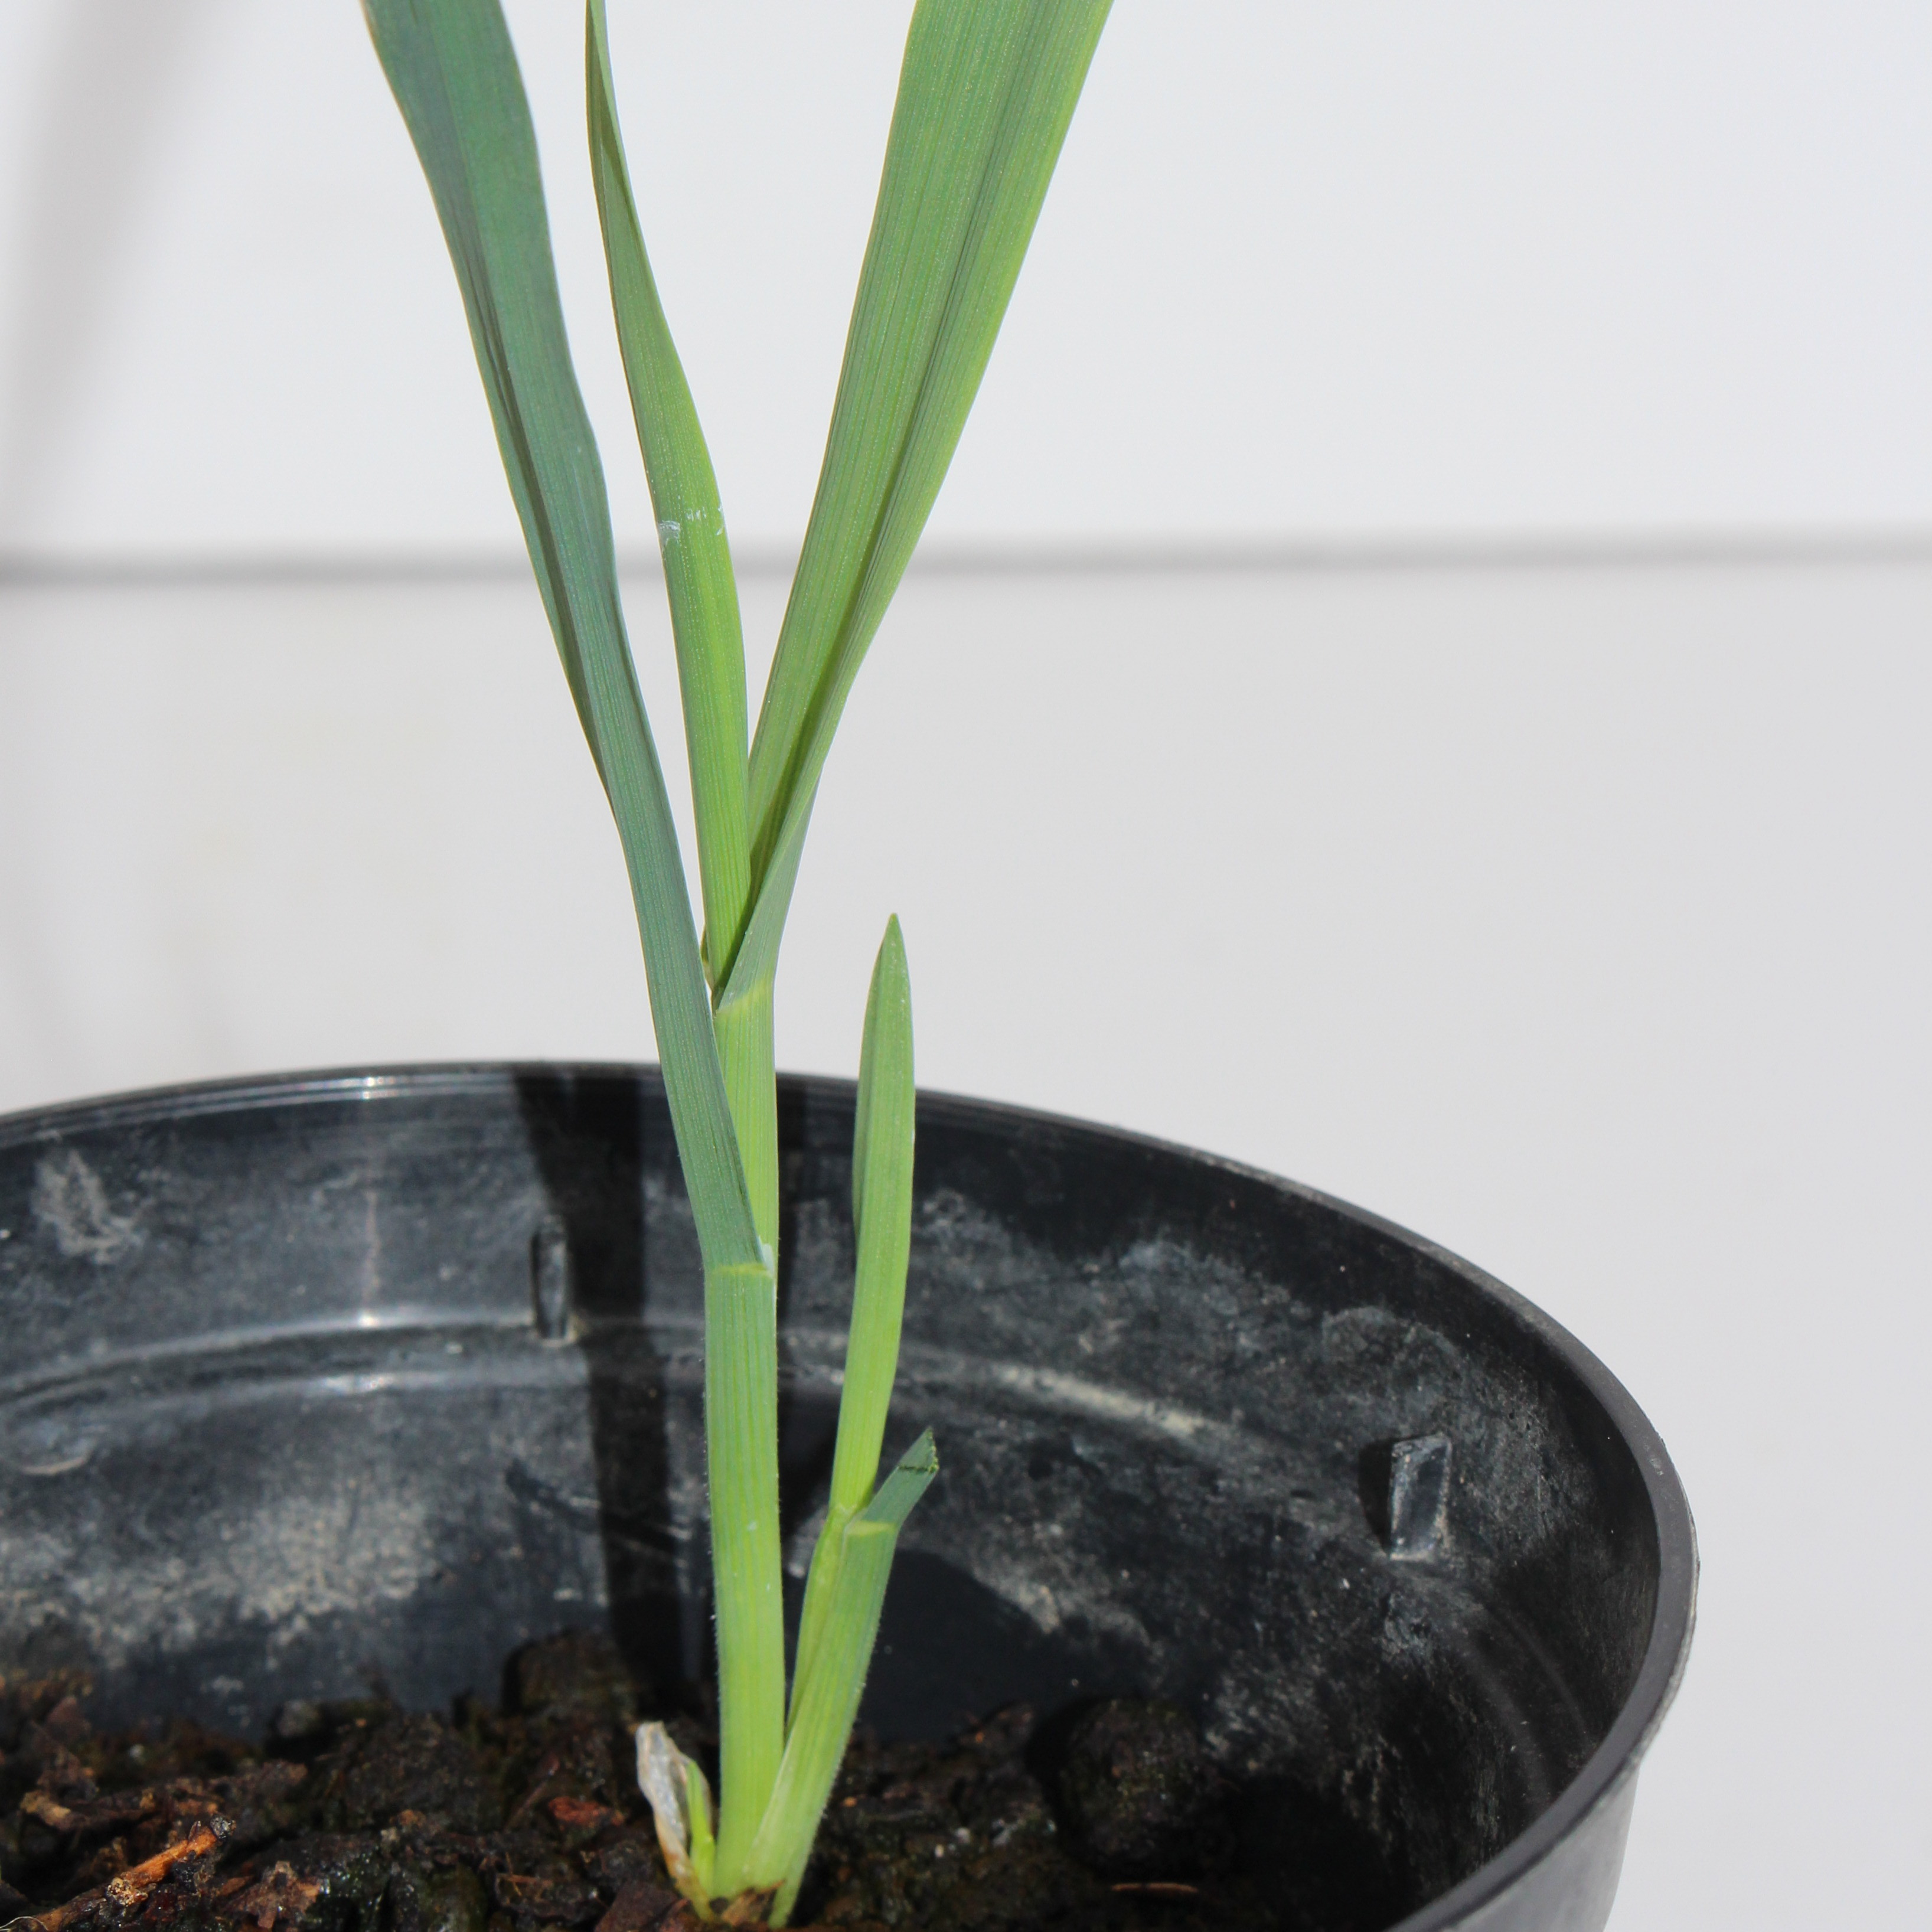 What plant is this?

Avena sterilis
